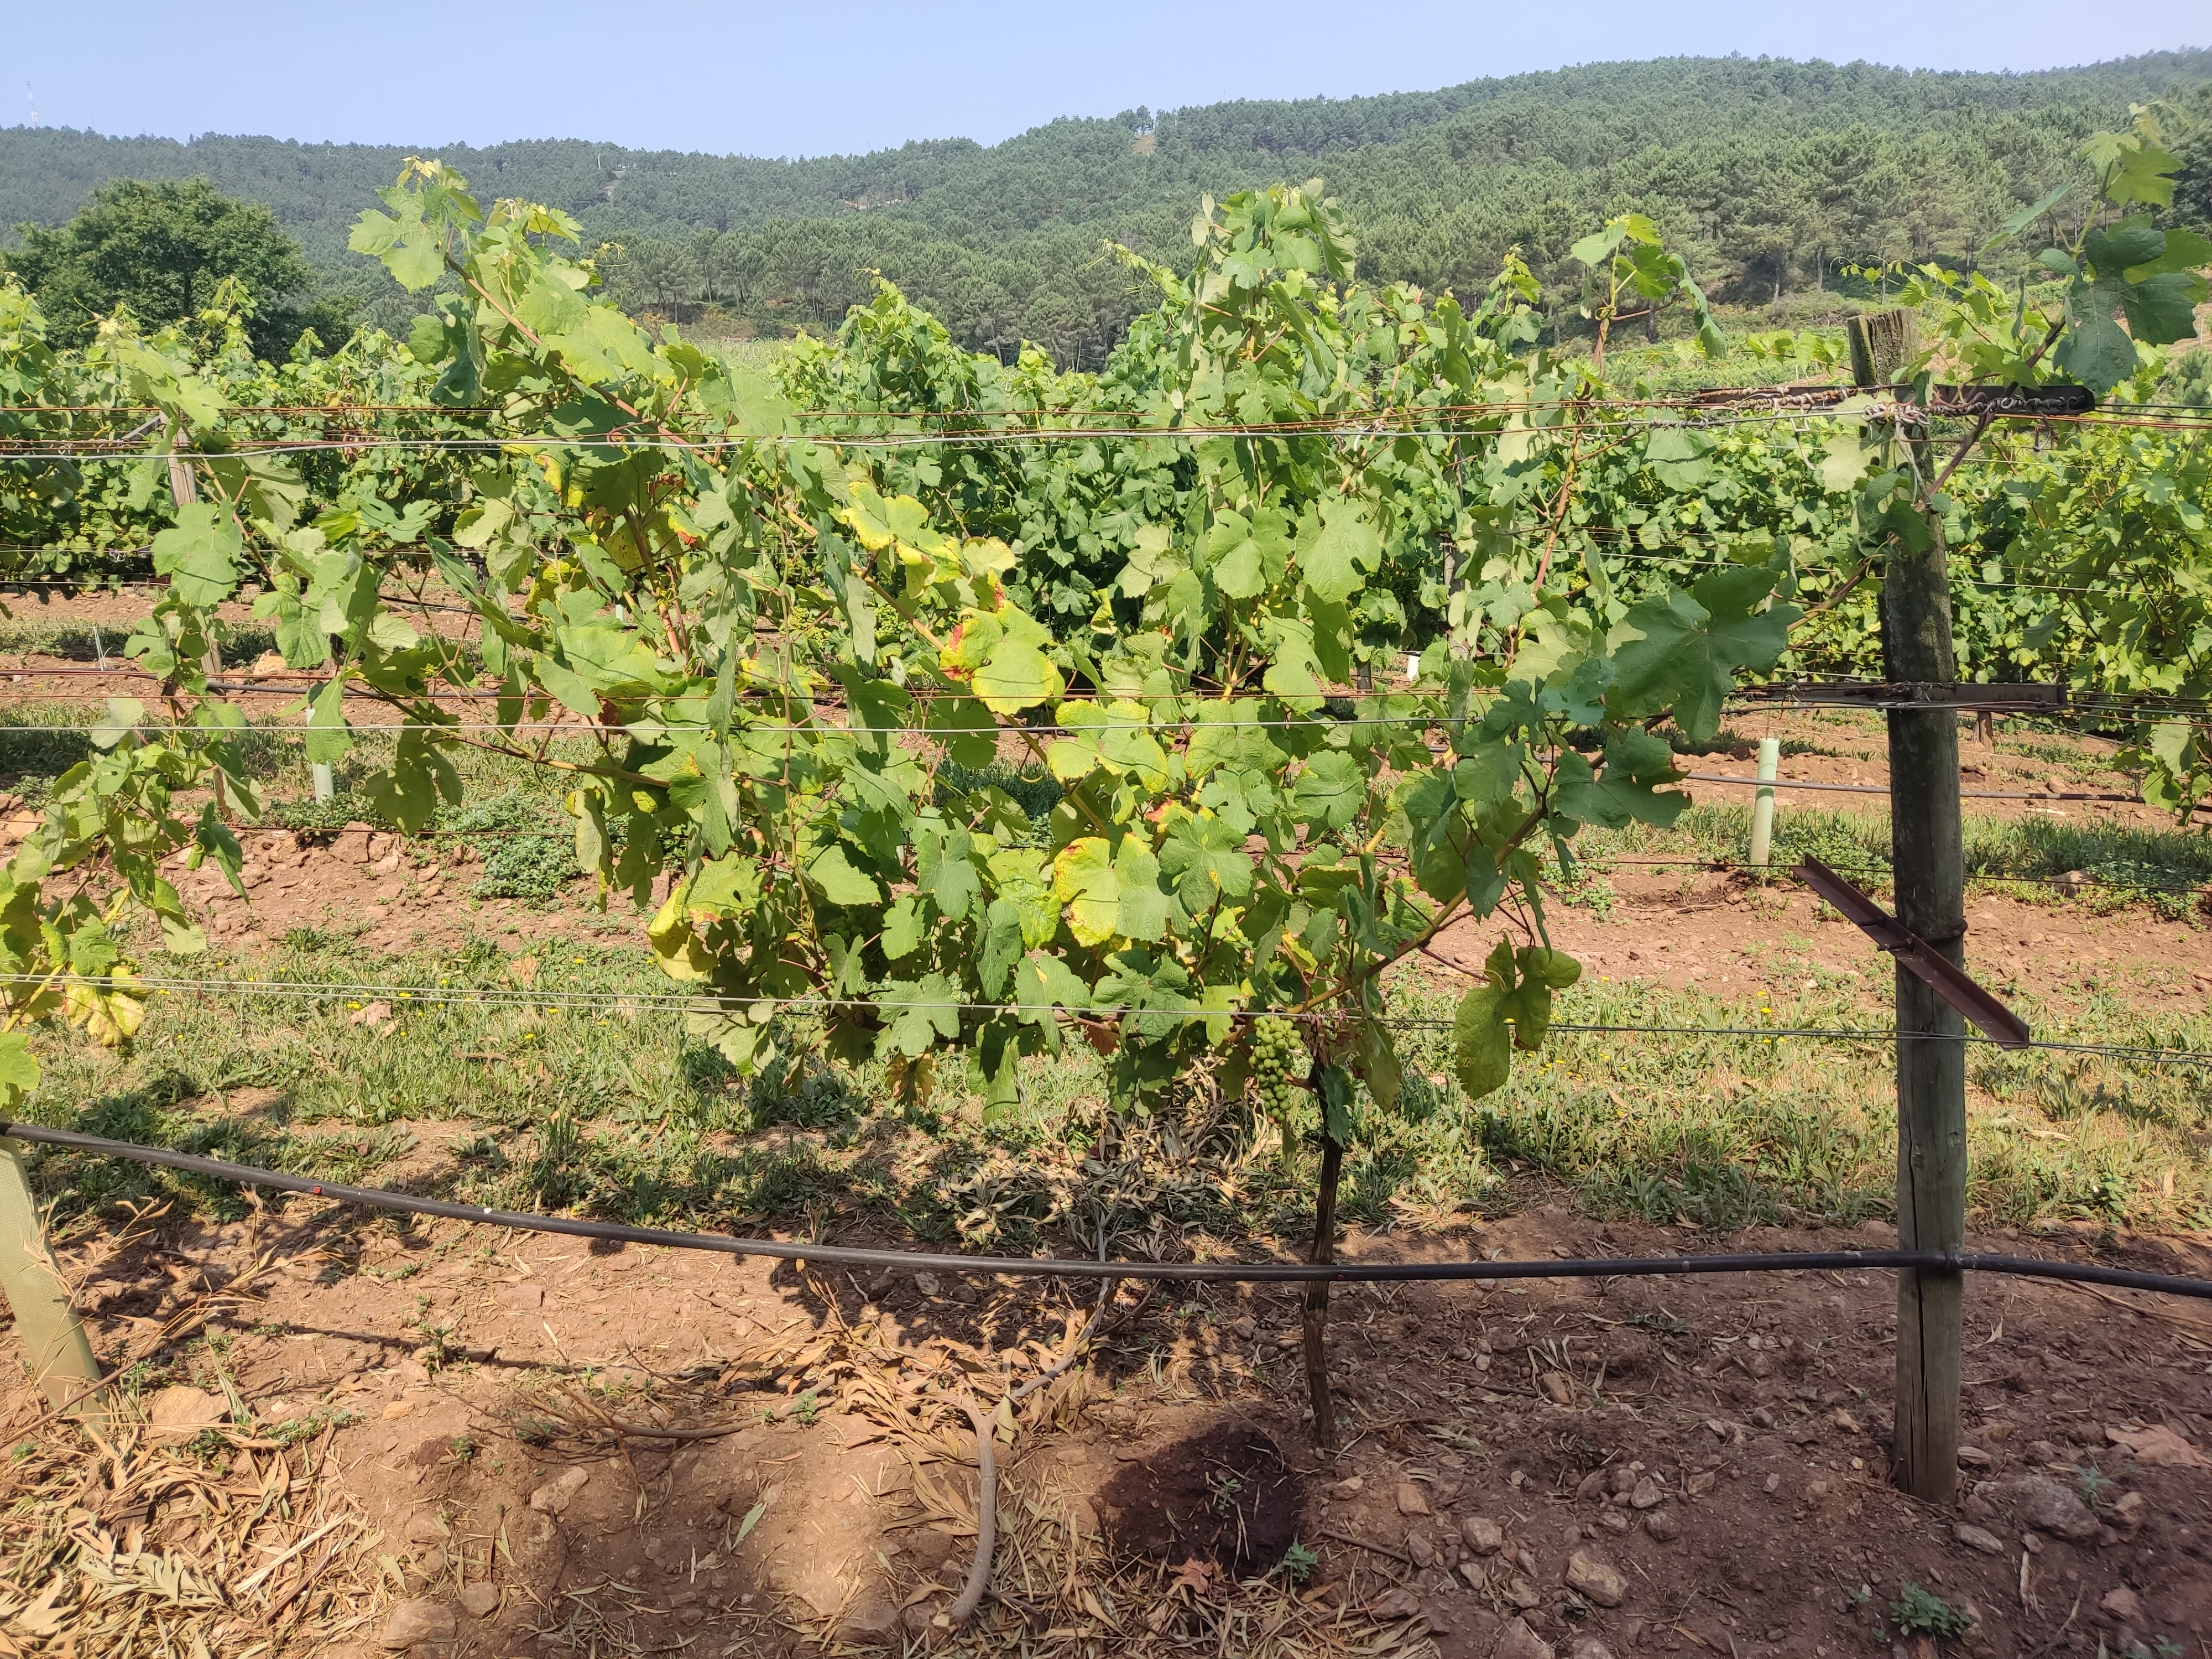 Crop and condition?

grapevine, not affected by esca disease
